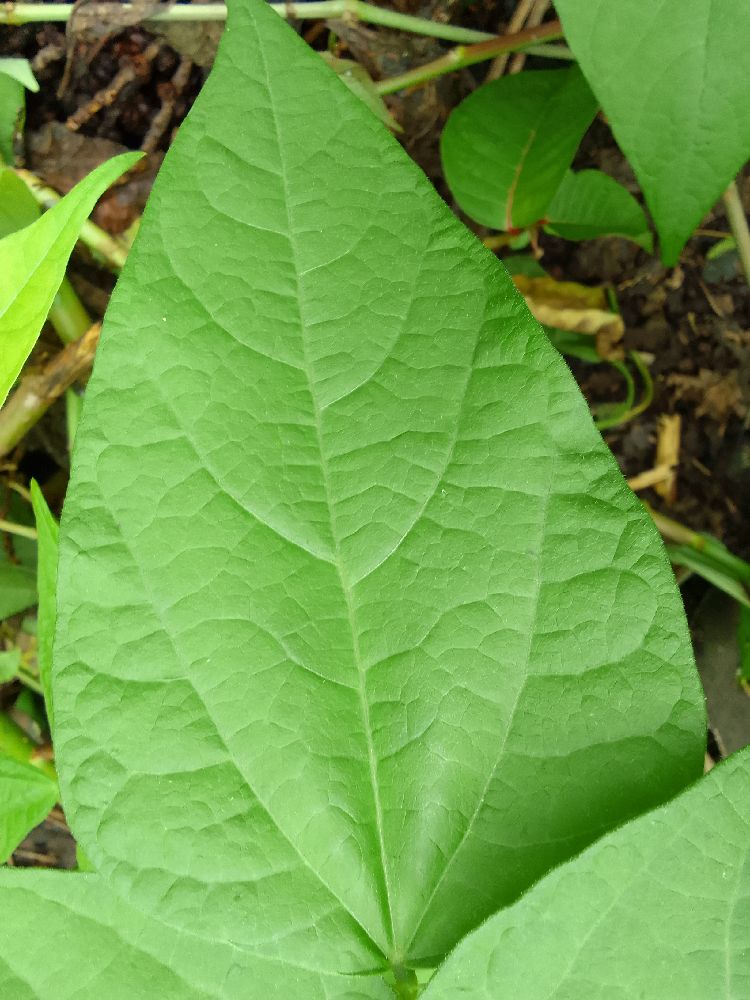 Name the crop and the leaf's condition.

common bean, healthy
